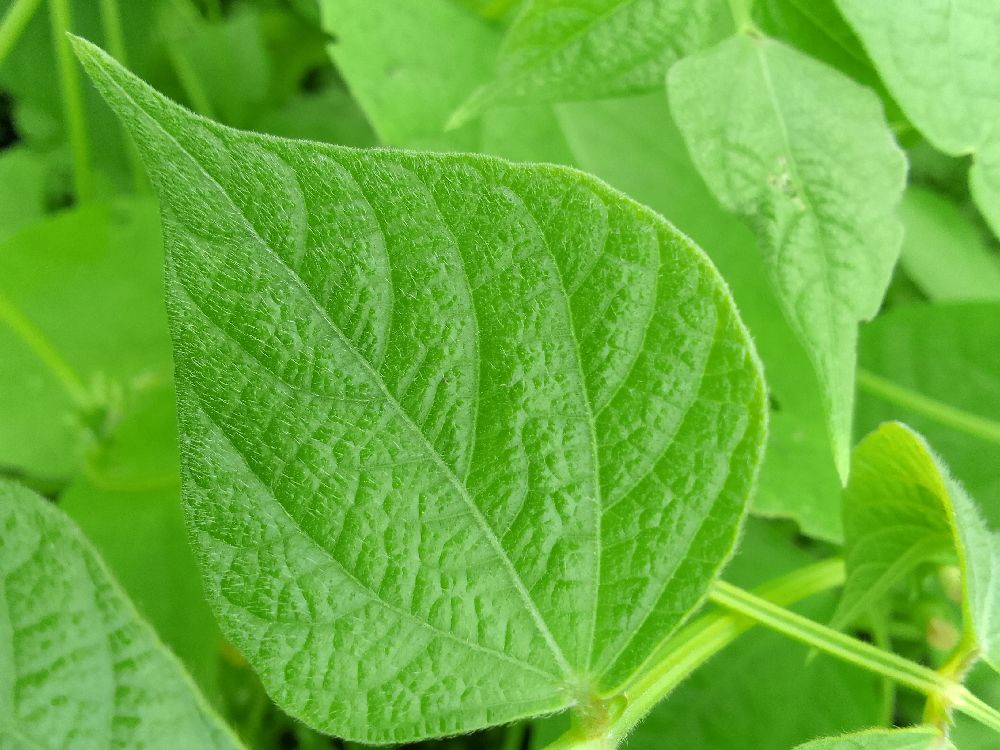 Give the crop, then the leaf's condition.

common bean, healthy
